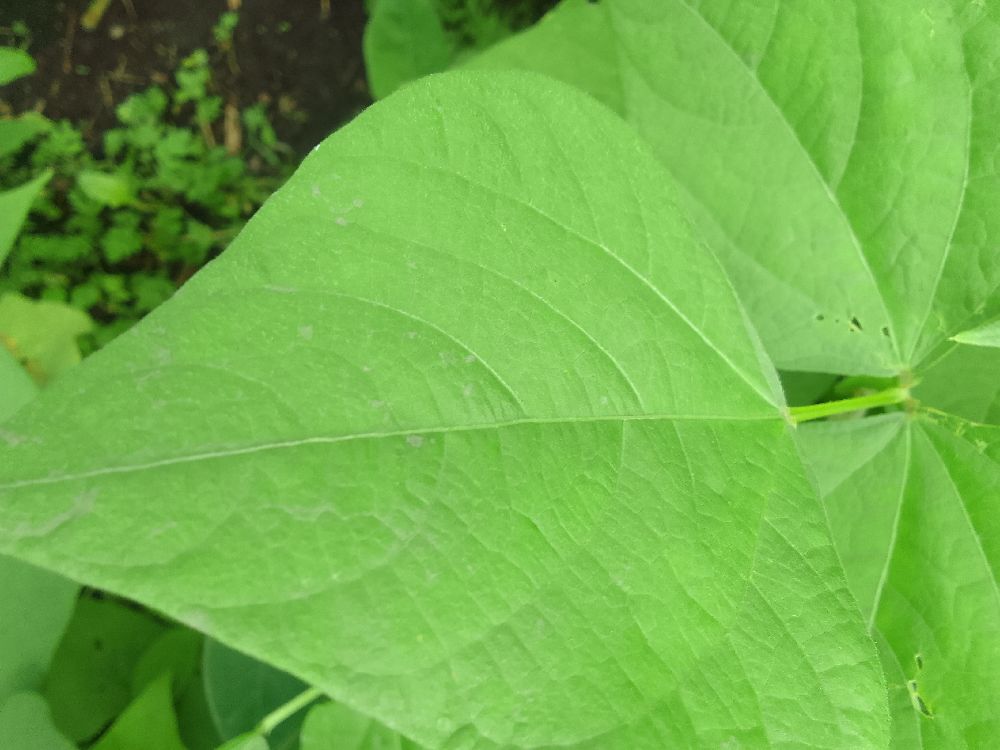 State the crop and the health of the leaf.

common bean, healthy
